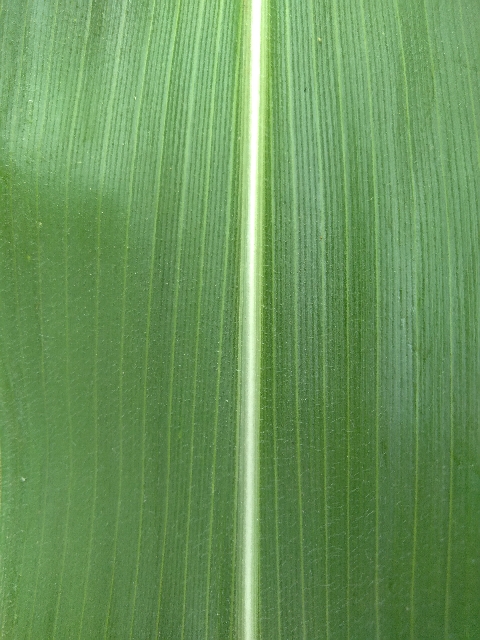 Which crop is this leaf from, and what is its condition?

maize, healthy
